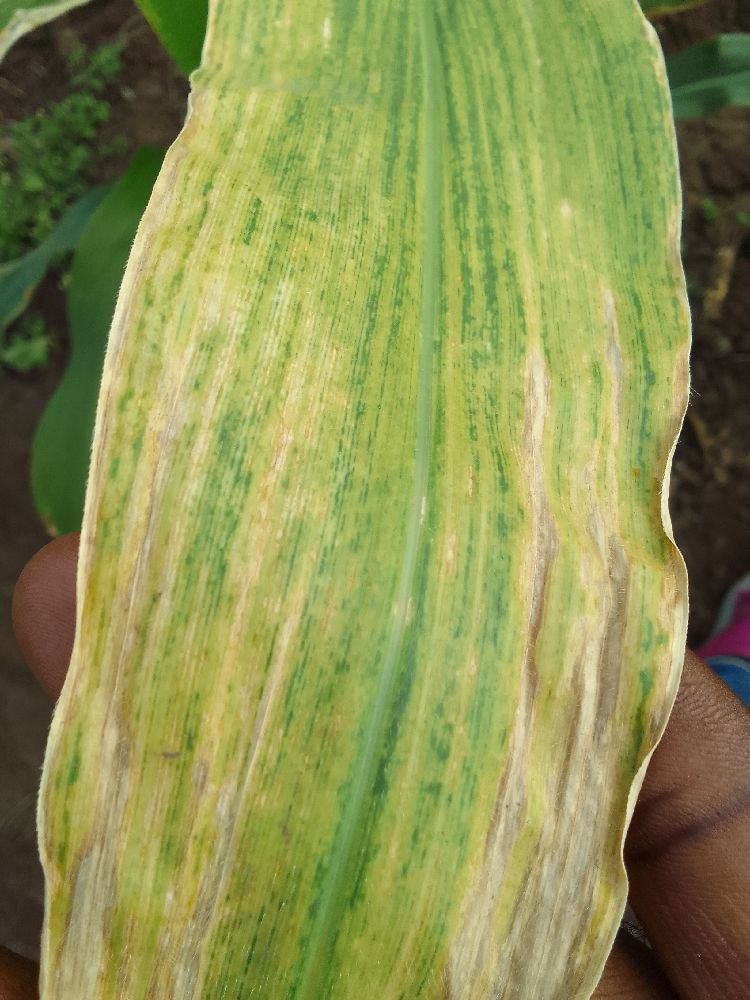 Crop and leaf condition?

maize, maize lethal necrosis
